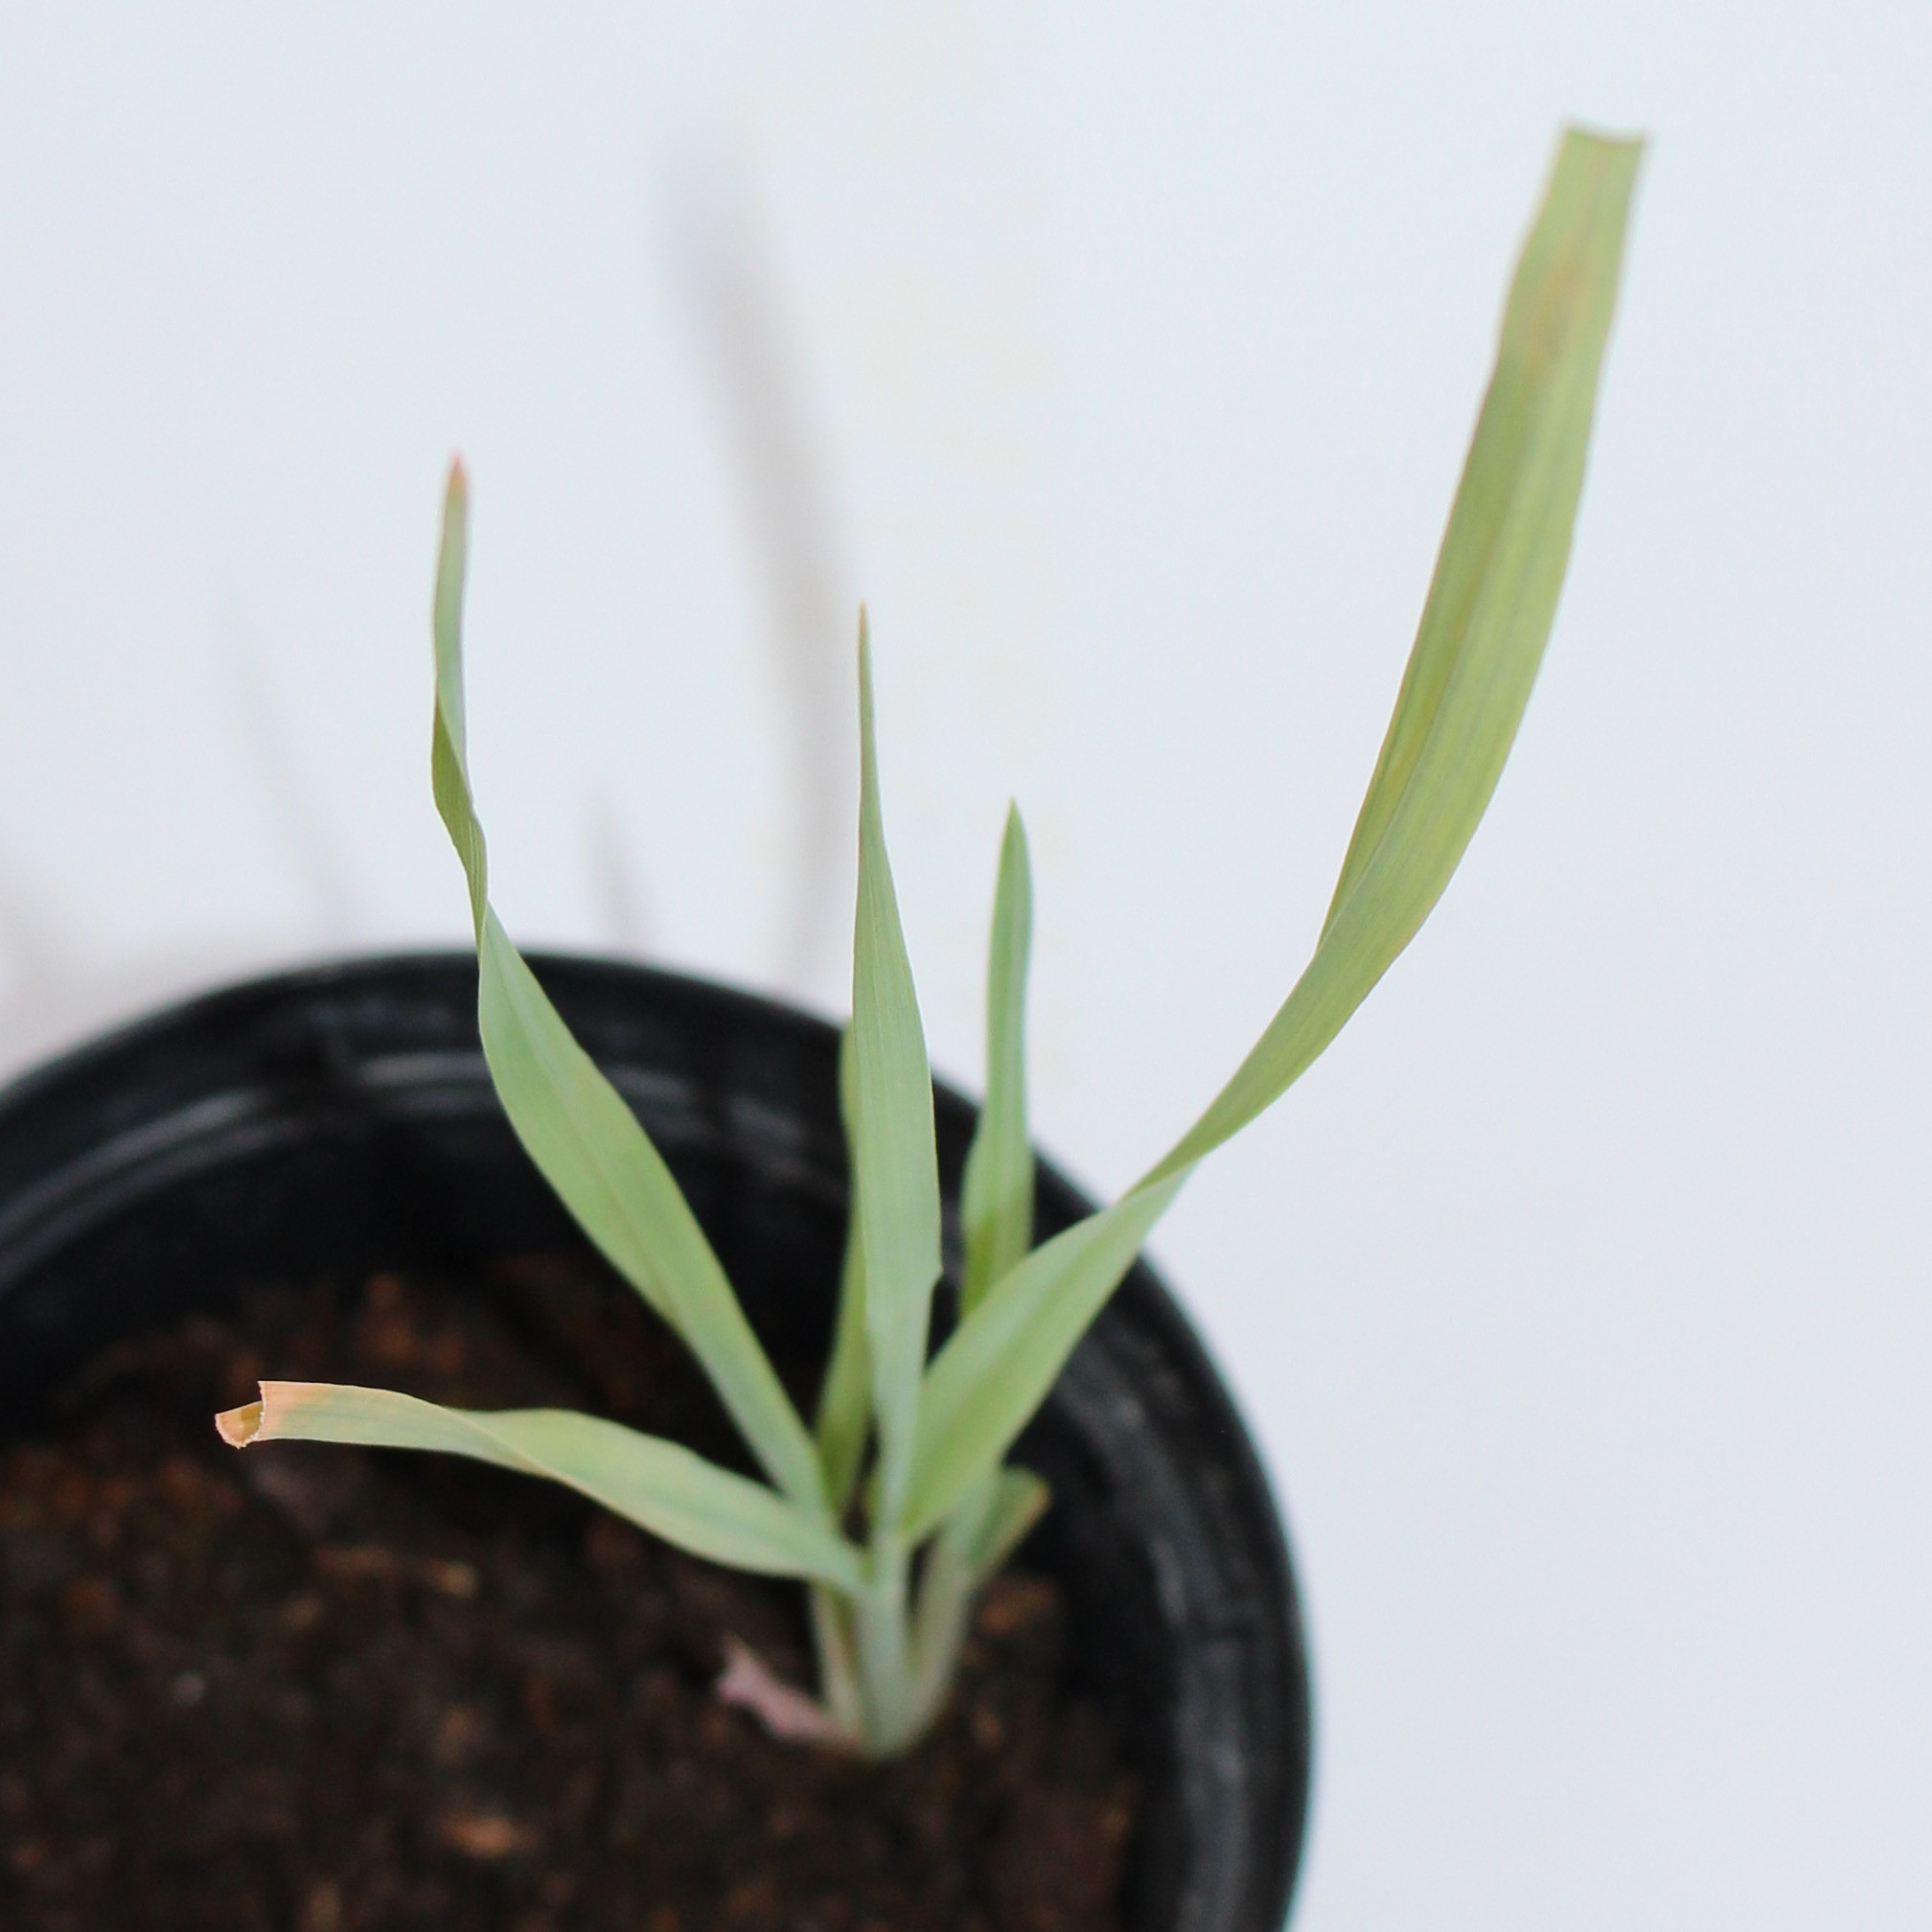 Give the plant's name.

Avena sterilis
